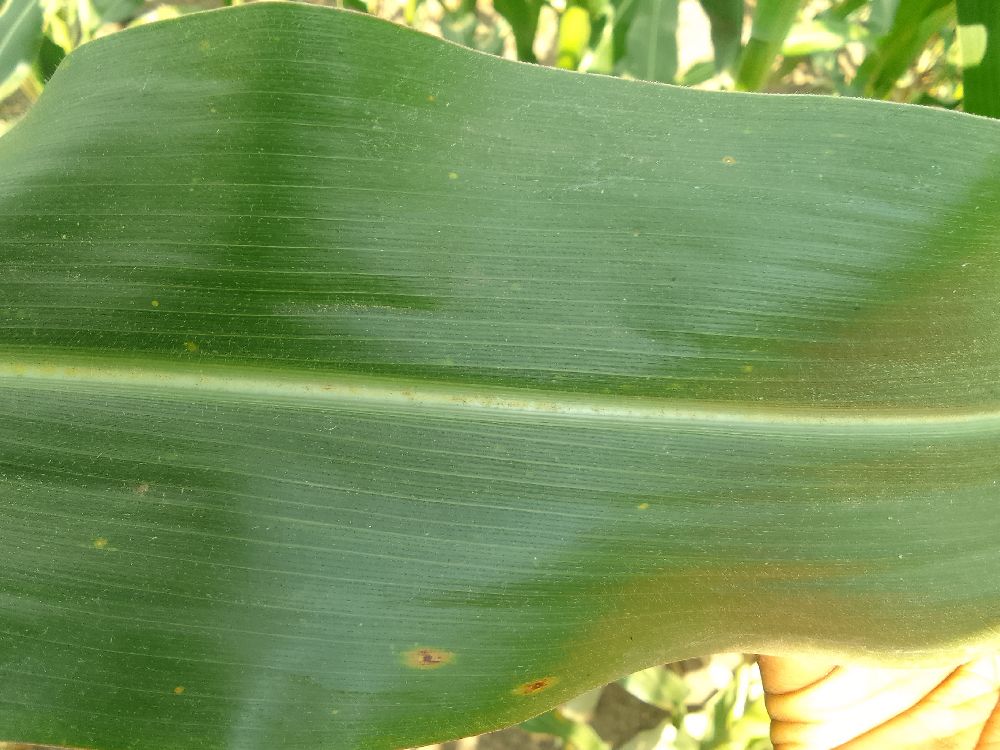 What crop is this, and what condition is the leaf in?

maize, healthy
